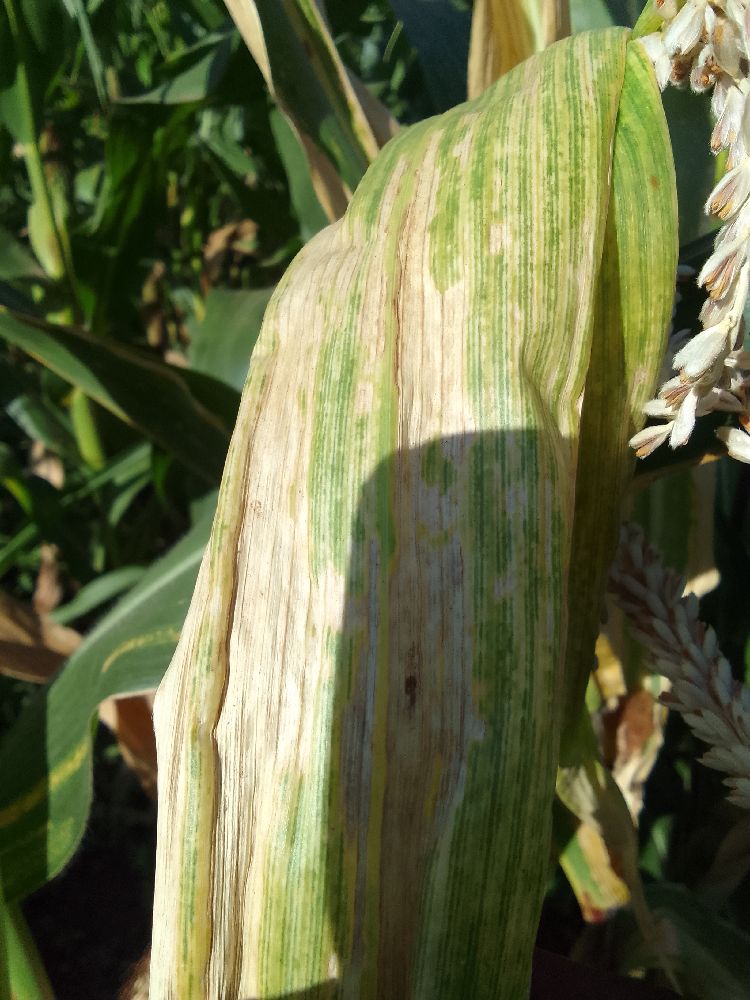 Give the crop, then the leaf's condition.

maize, maize lethal necrosis
